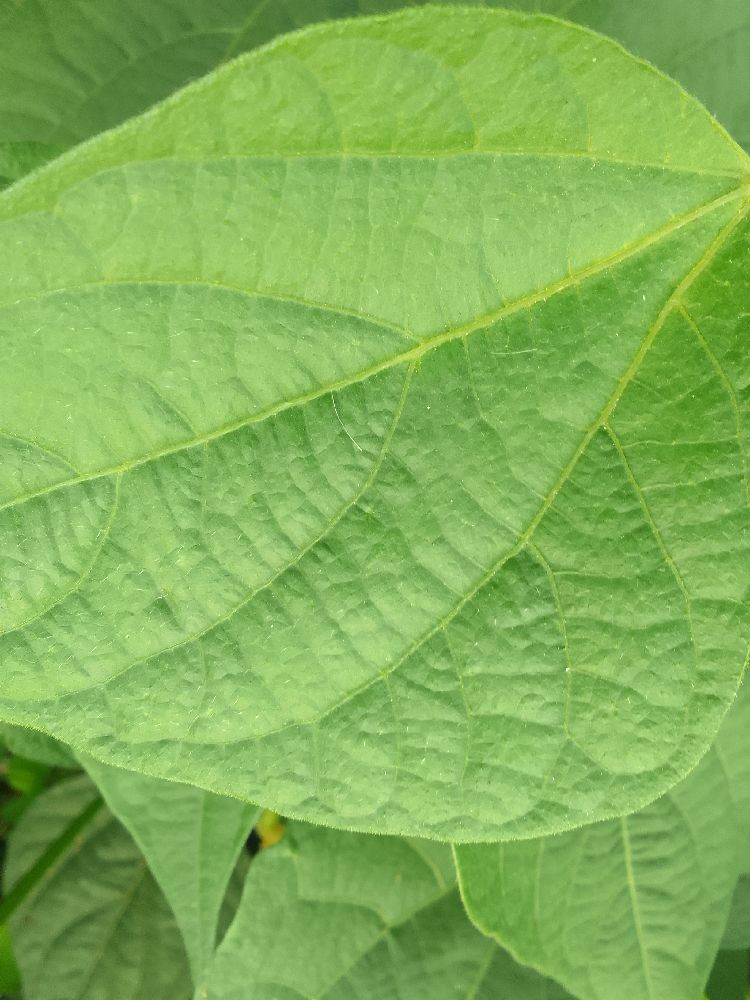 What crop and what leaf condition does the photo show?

common bean, healthy
